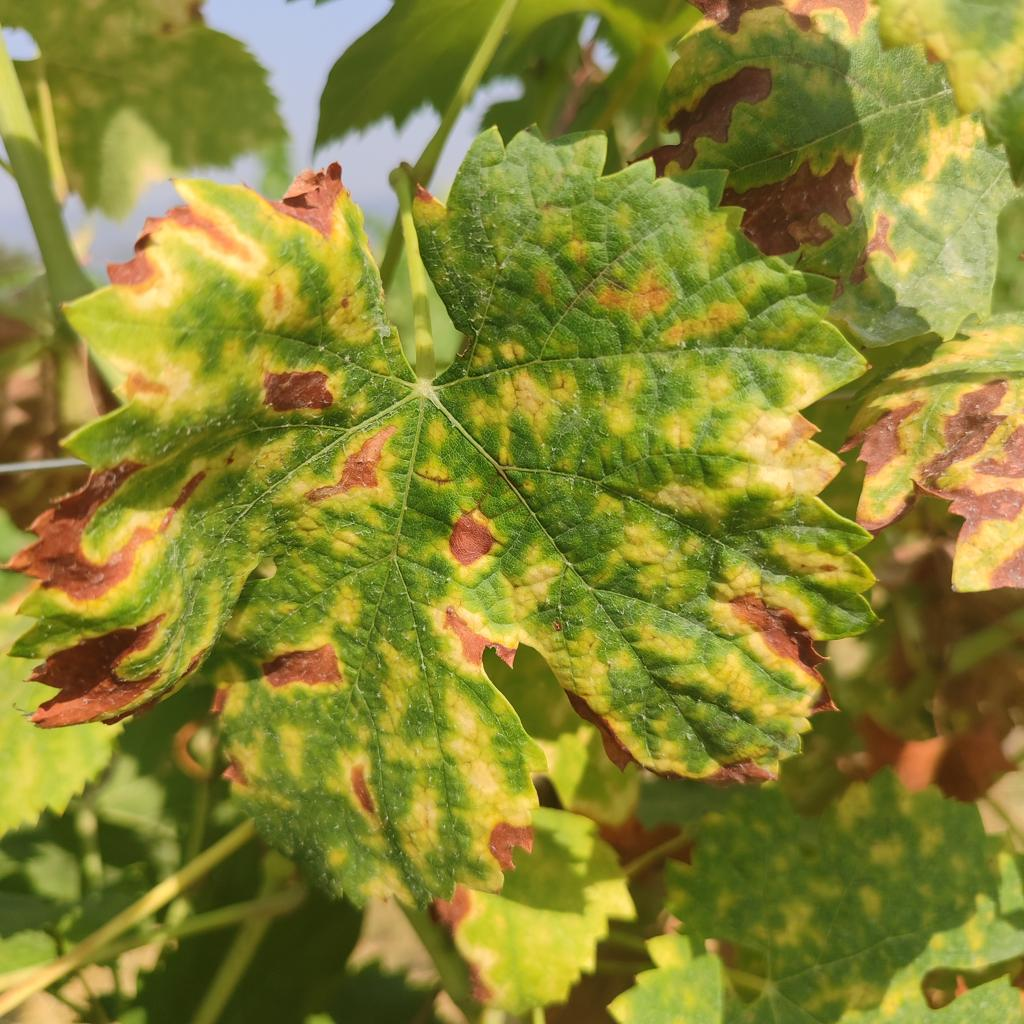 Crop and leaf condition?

grapevine, esca complex
